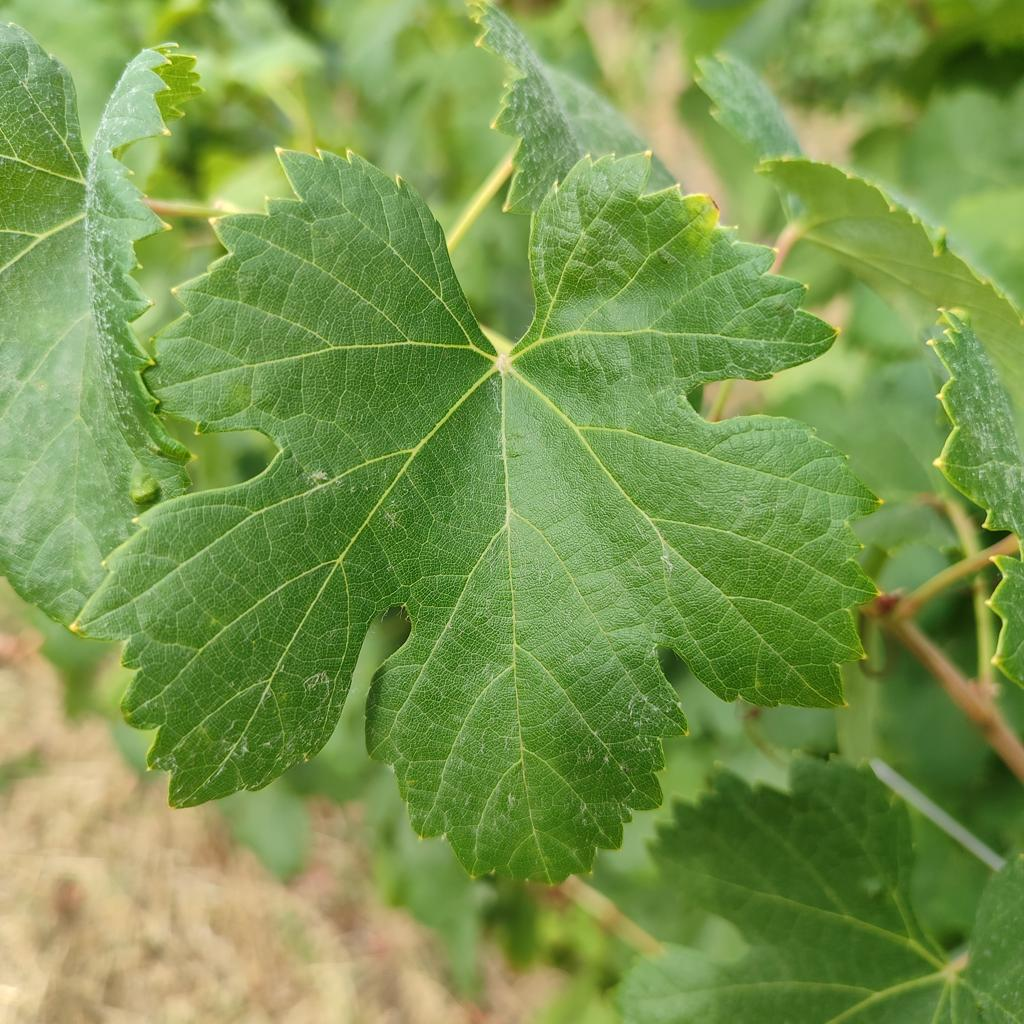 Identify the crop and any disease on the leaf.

grapevine, healthy
